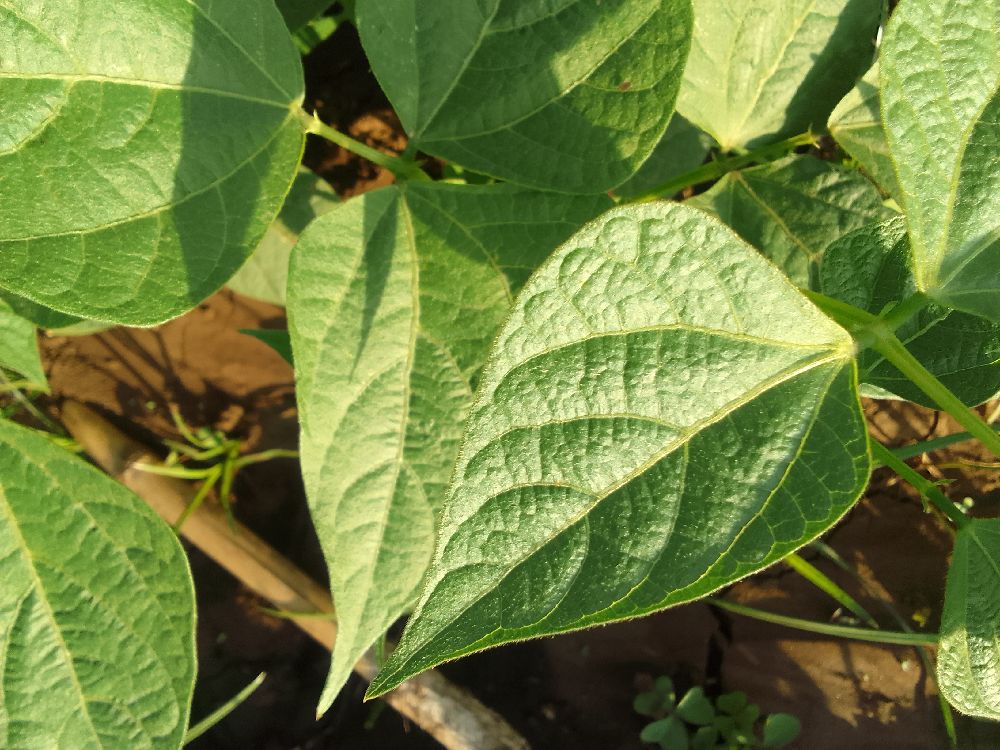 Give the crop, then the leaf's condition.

common bean, healthy
